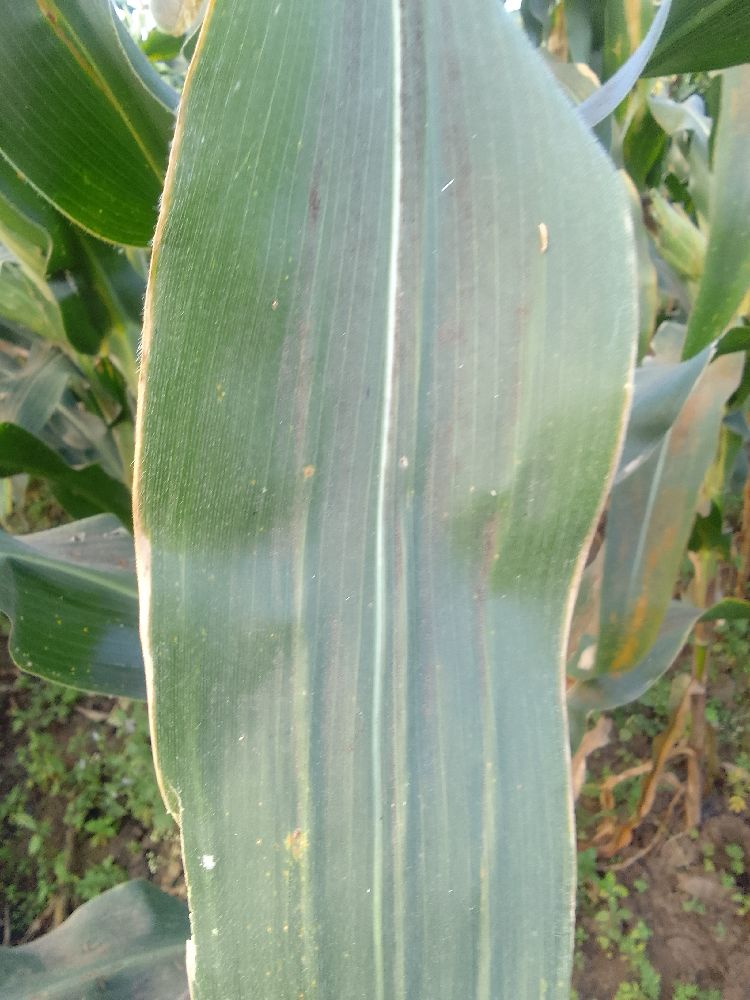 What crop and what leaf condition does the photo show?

maize, healthy
